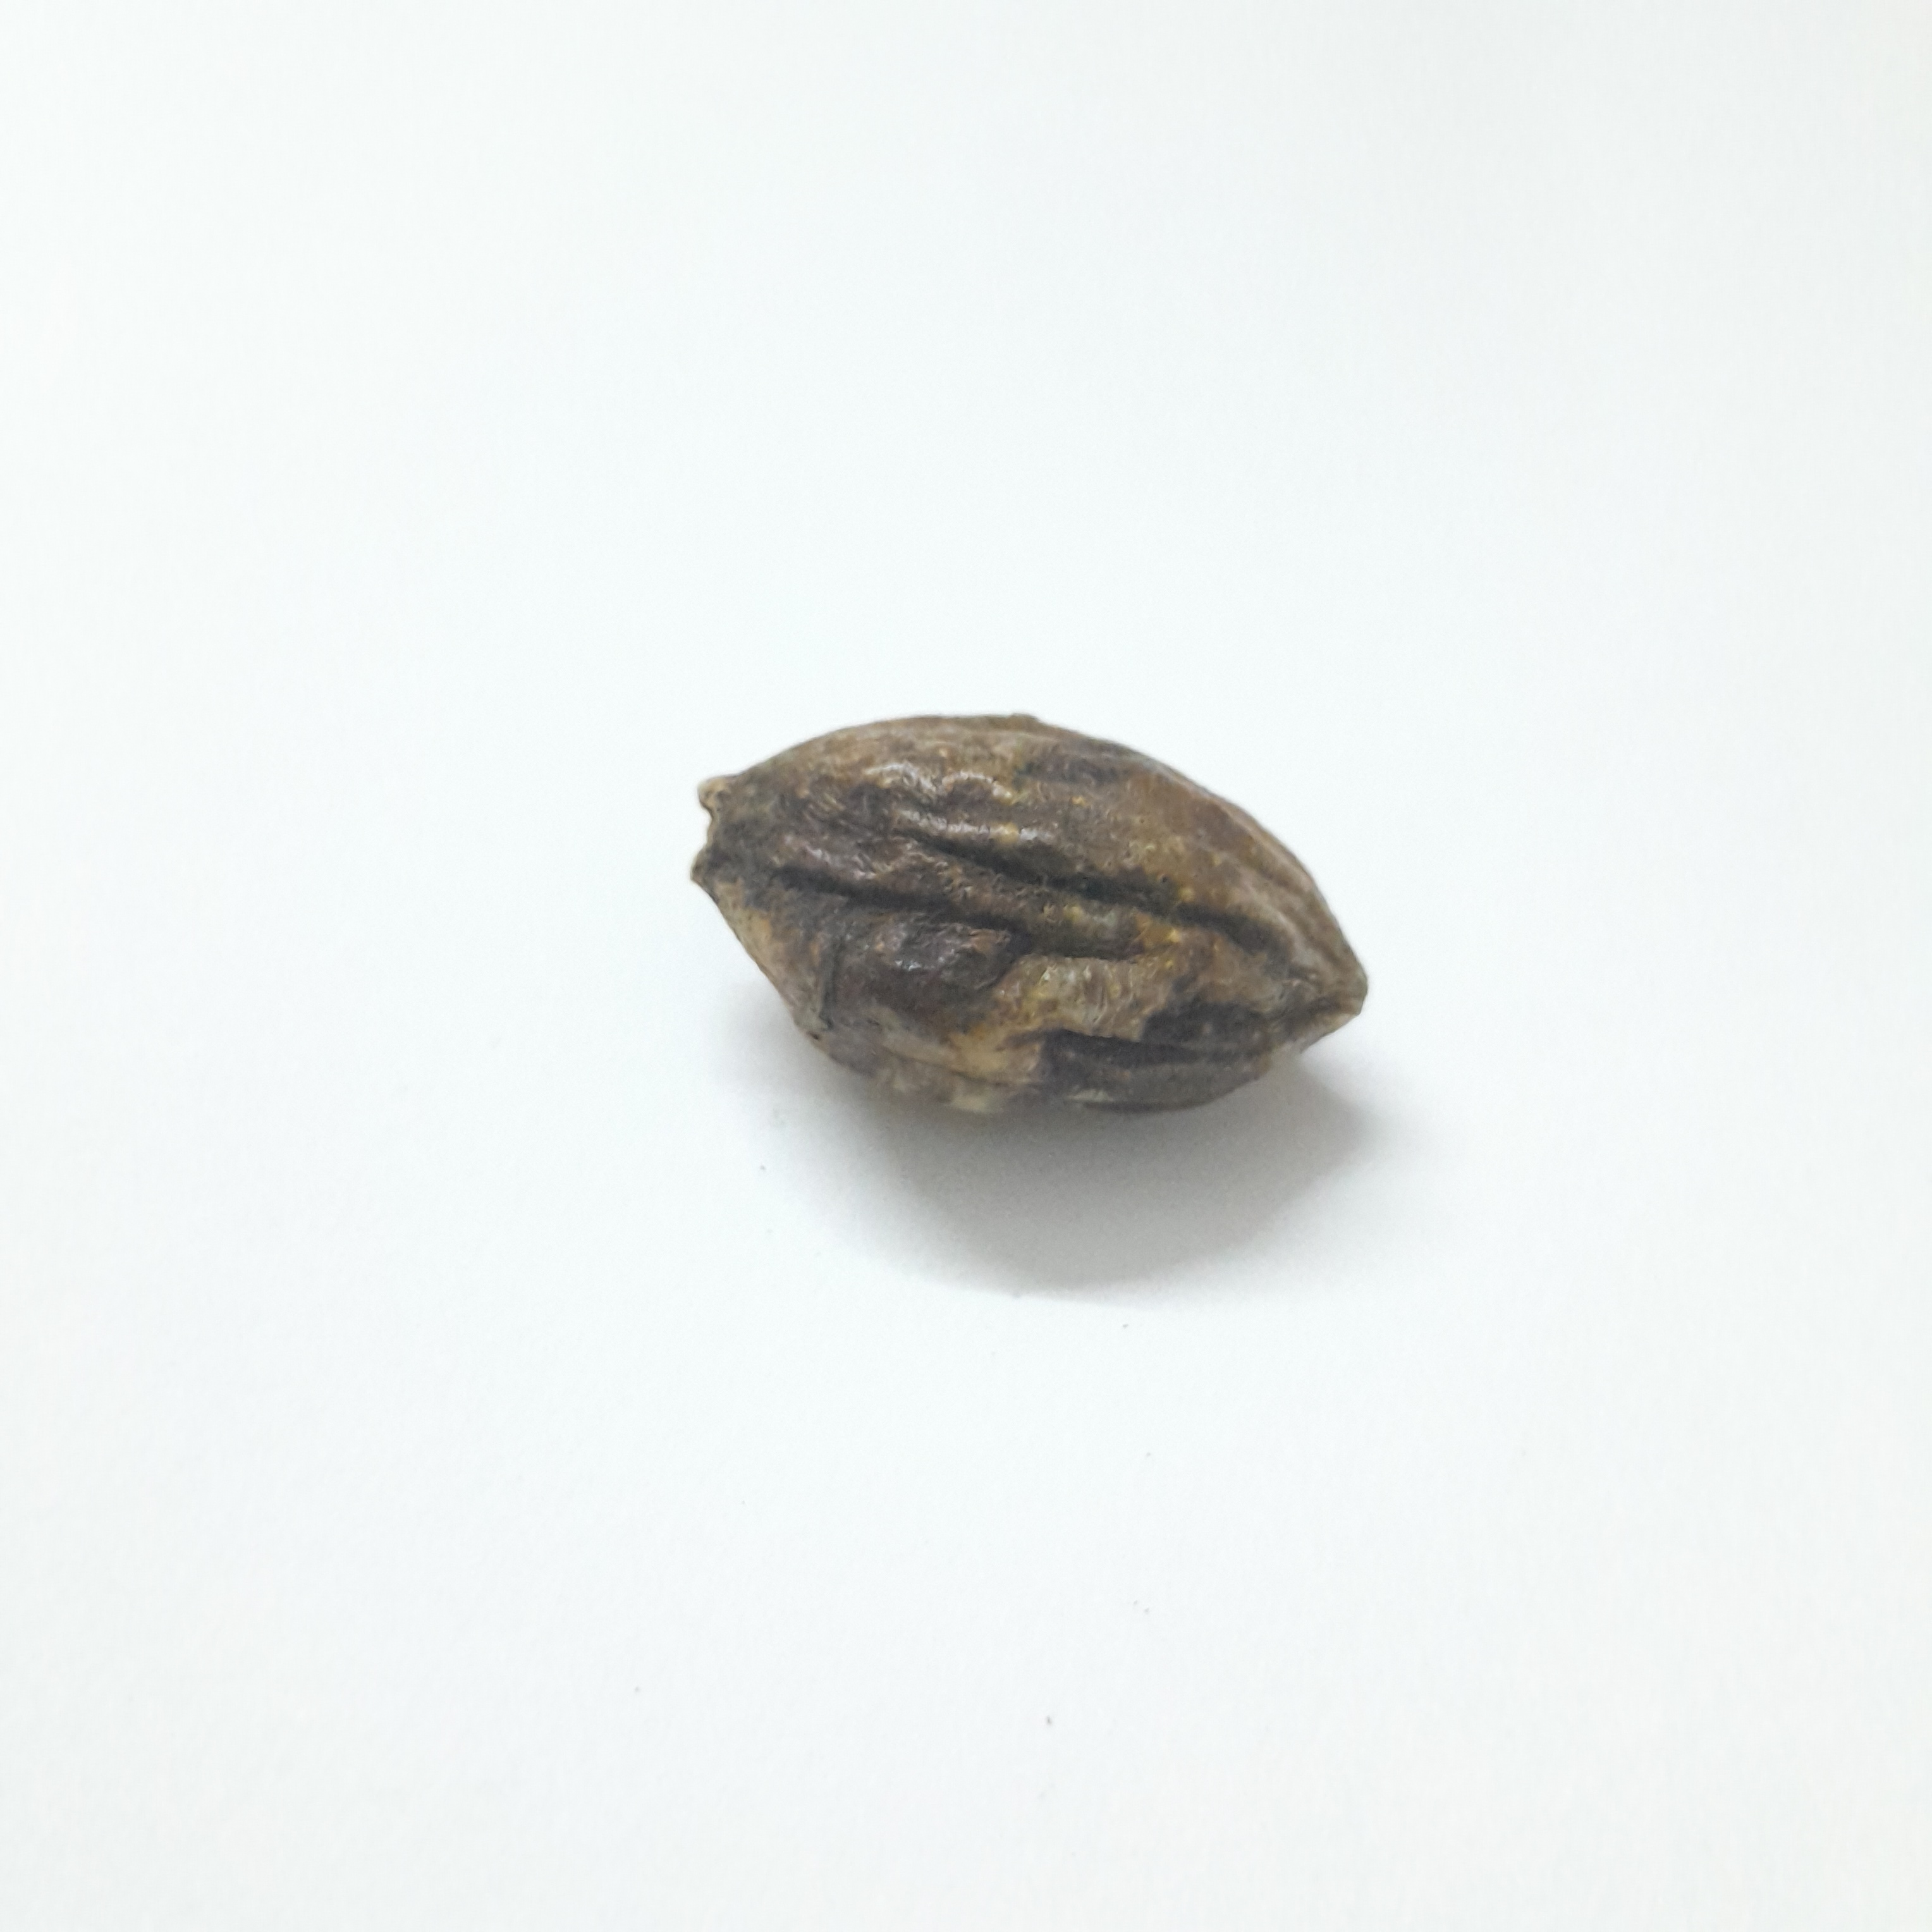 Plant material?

hirdaa
